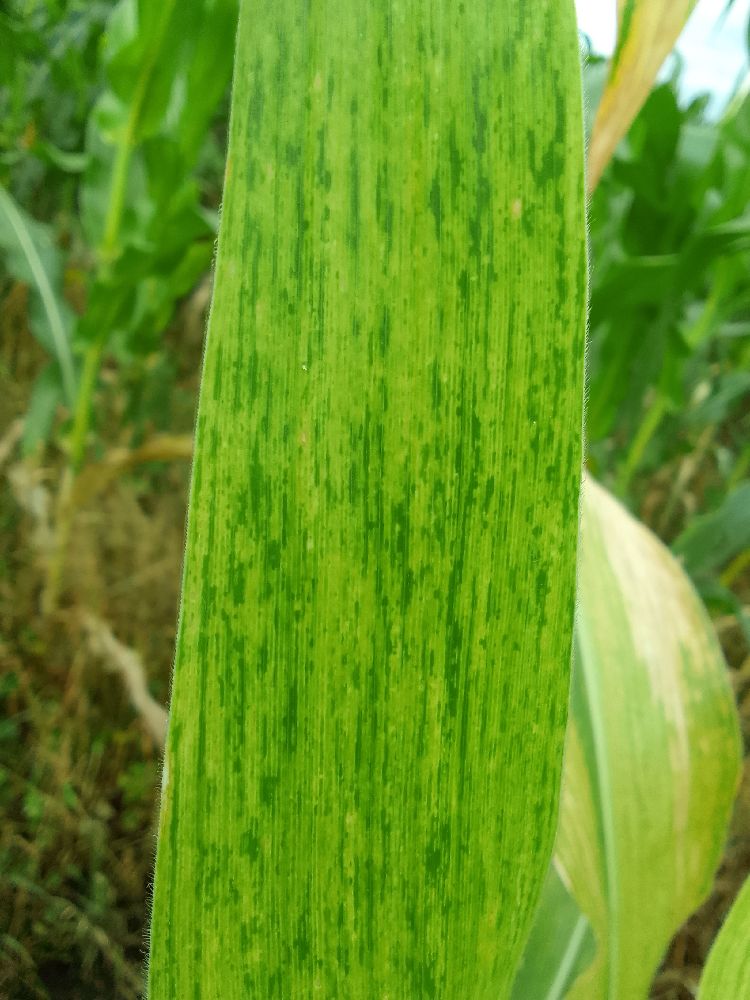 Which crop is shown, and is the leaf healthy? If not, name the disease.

maize, maize lethal necrosis
